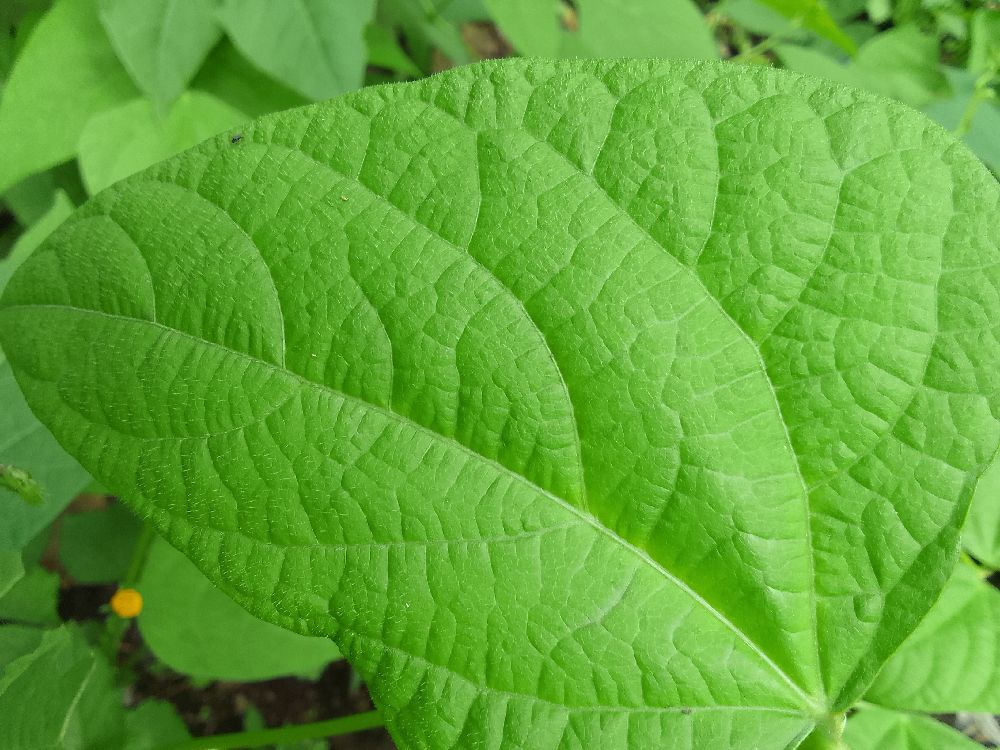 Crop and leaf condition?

common bean, healthy
